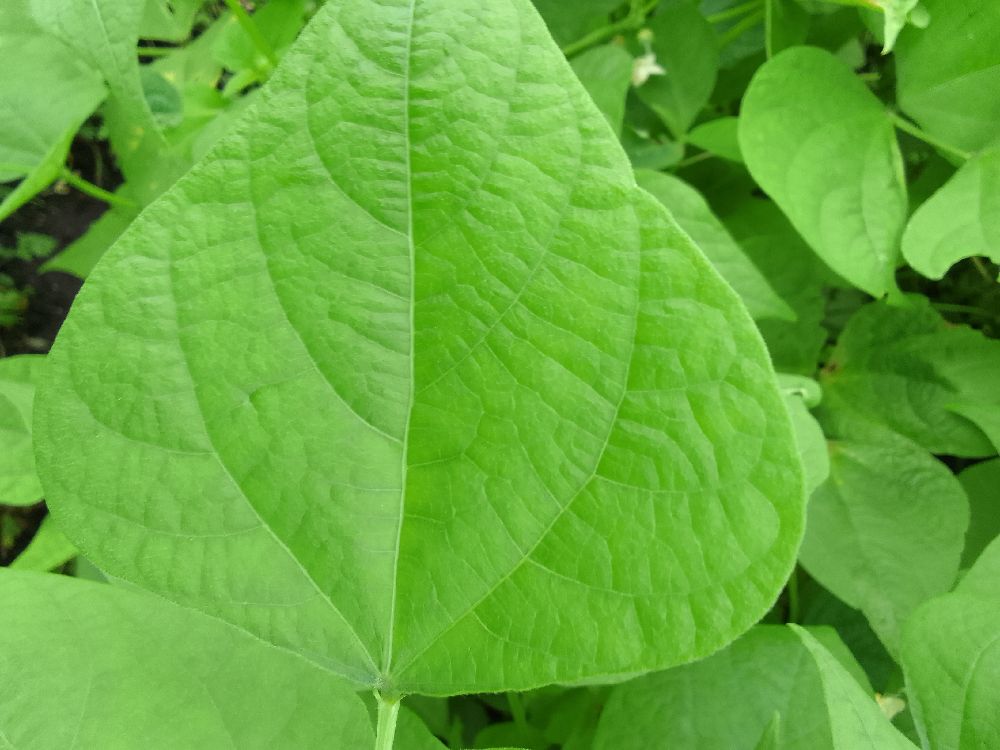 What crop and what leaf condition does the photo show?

common bean, healthy
